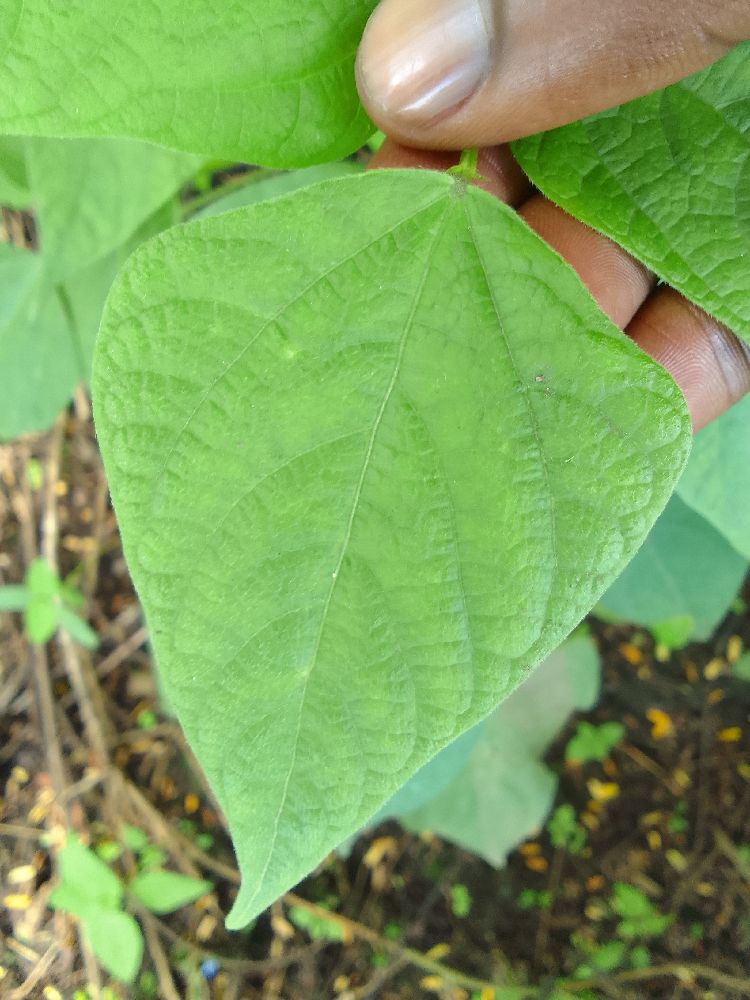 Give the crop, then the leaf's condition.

common bean, healthy
